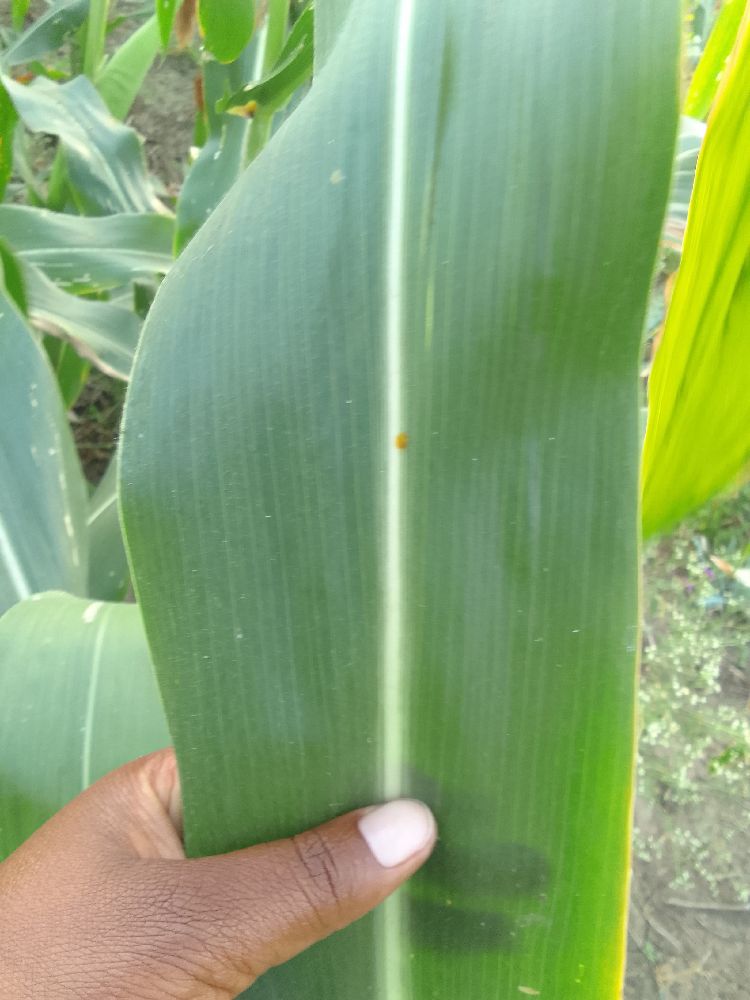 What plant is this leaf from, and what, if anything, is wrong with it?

maize, healthy
